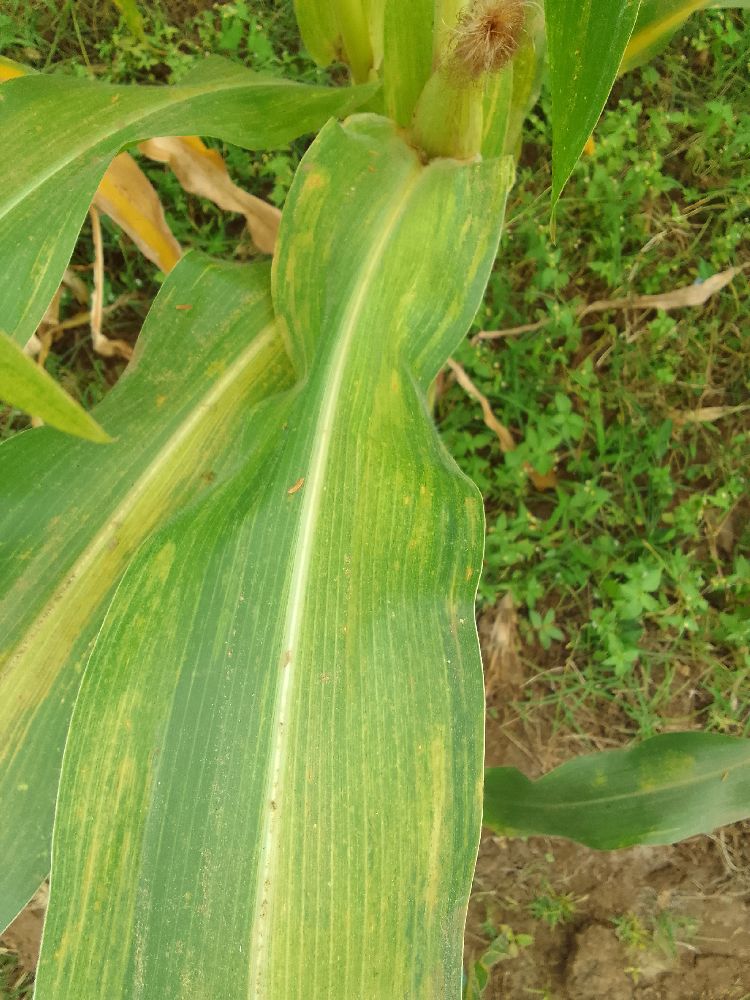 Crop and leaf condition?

maize, maize lethal necrosis
